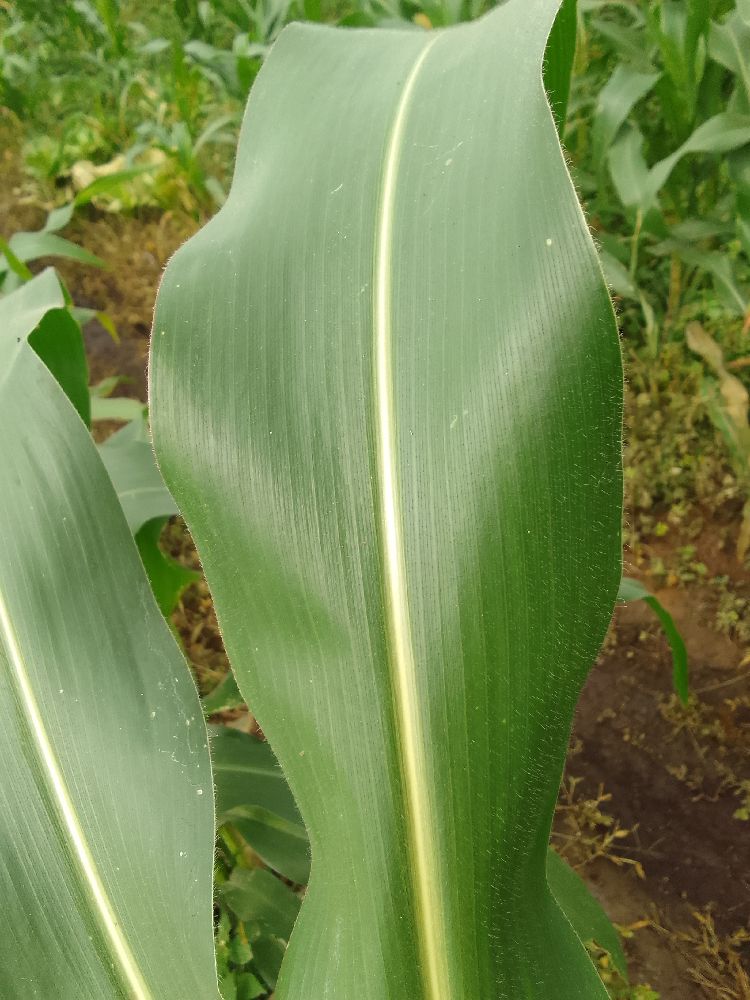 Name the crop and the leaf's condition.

maize, healthy
